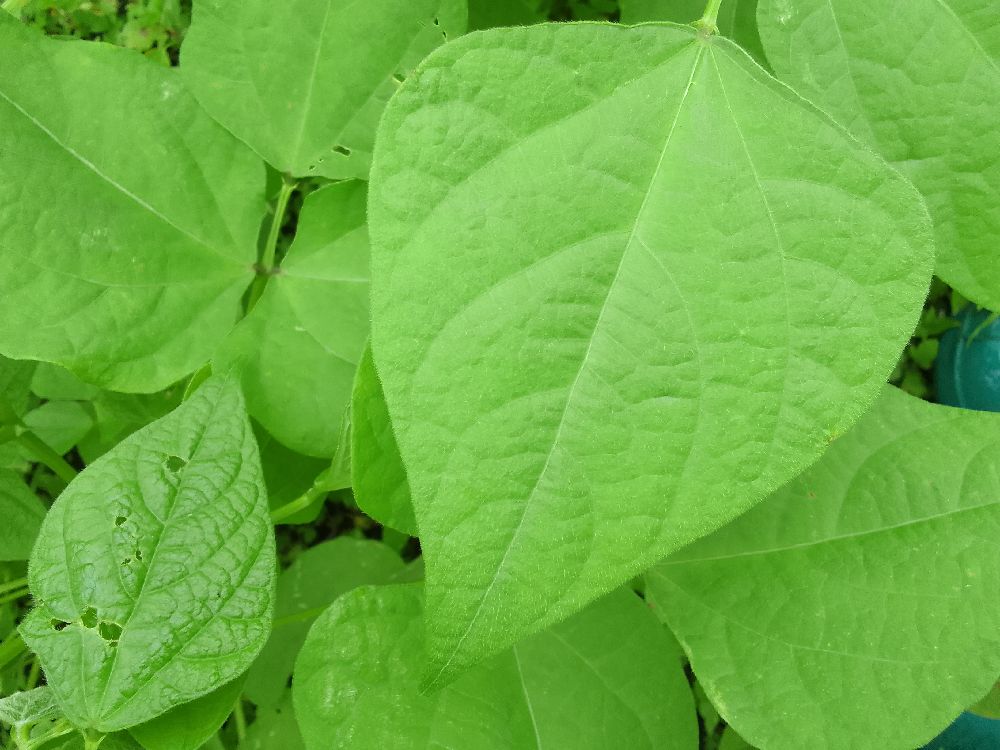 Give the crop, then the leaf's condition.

common bean, healthy
